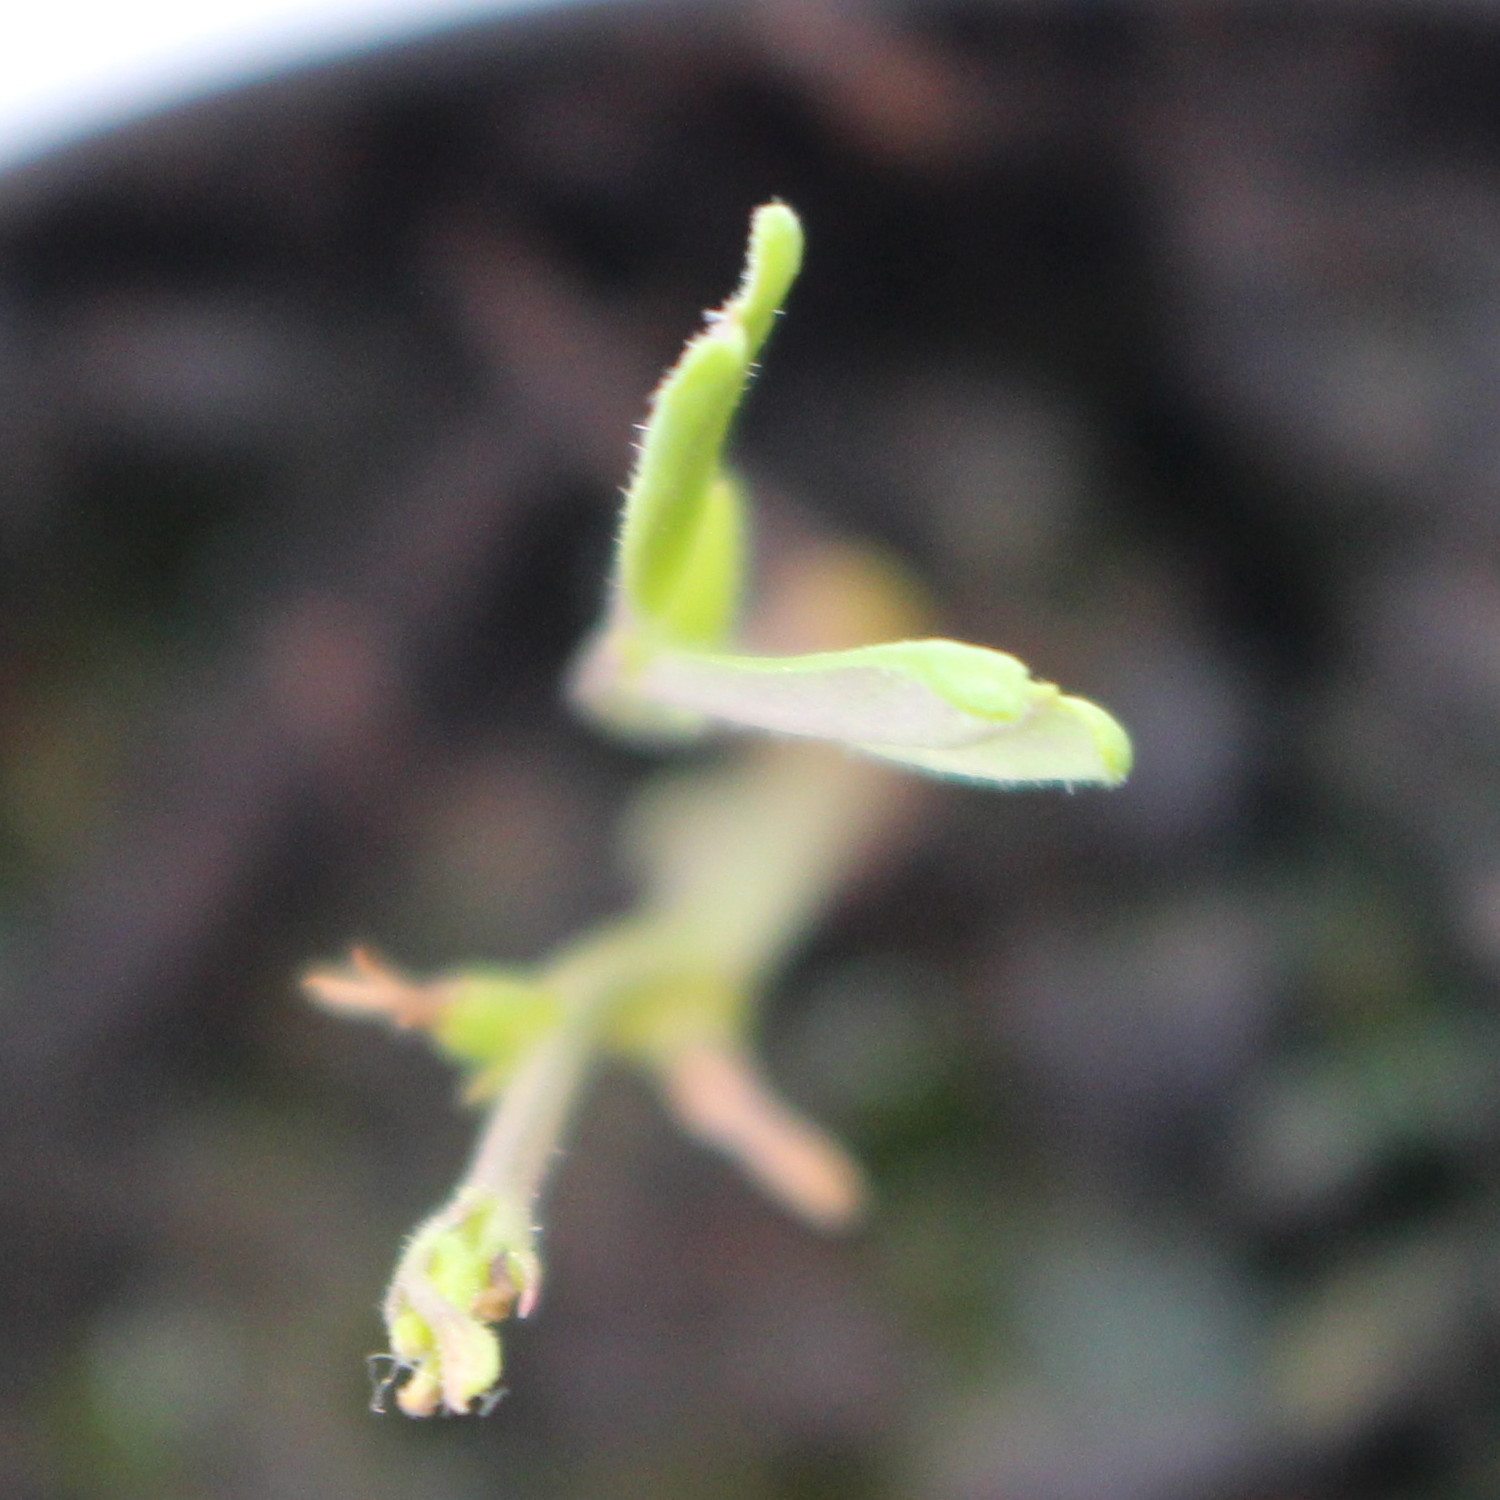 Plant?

Vicia sativa
